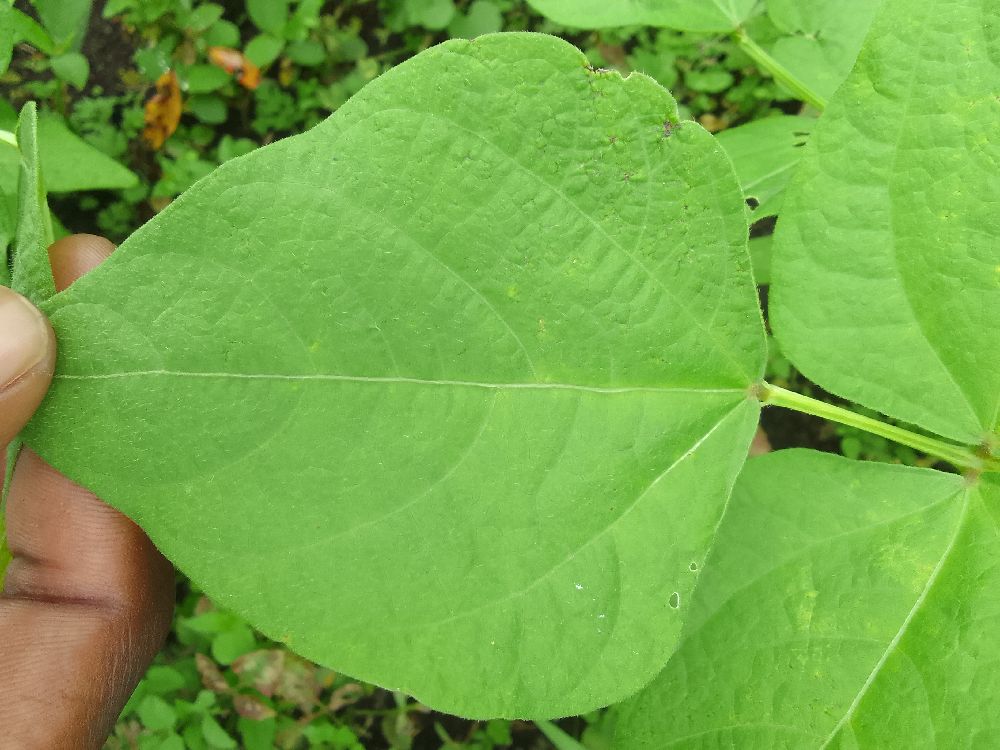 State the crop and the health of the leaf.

common bean, healthy
